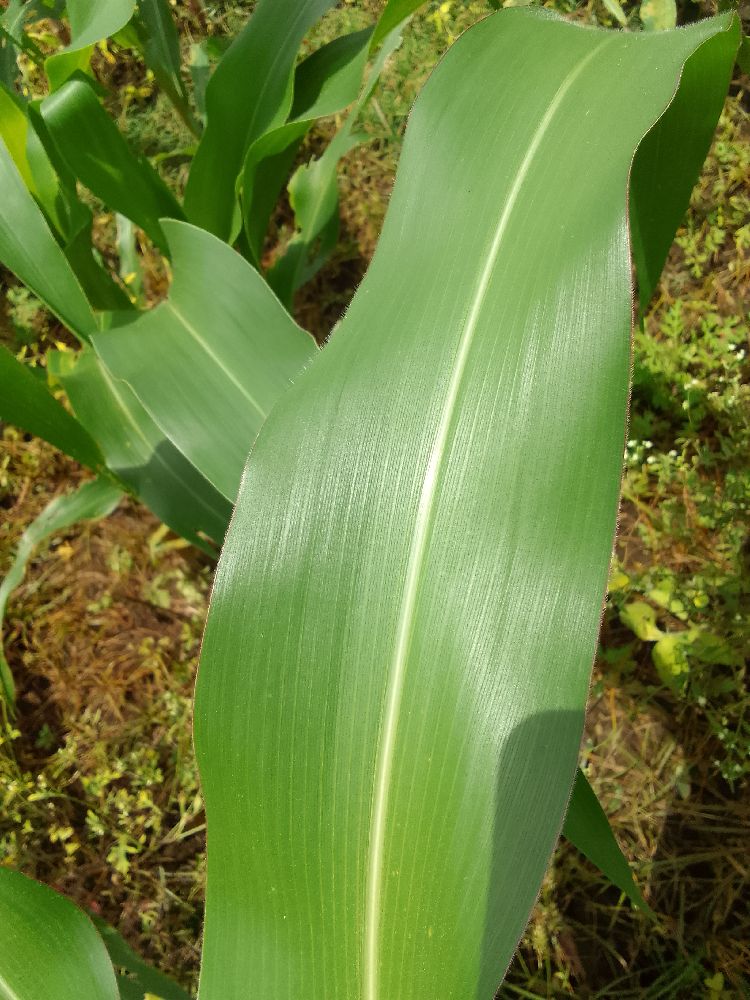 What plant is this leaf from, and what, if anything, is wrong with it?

maize, healthy
